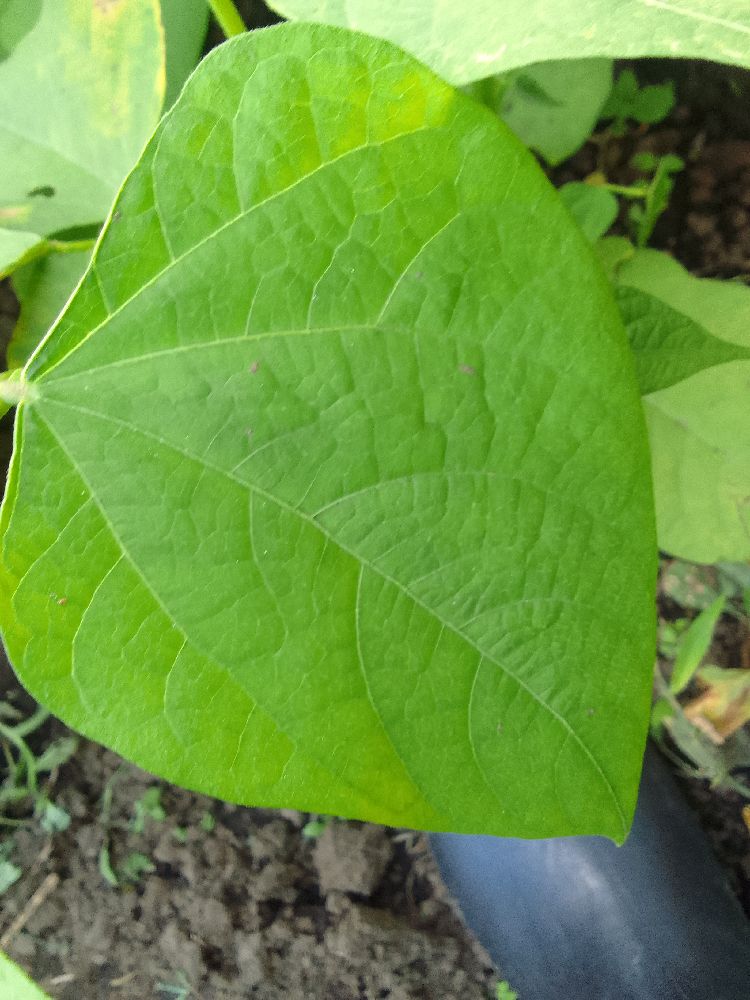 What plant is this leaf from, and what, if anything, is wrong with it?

common bean, healthy
